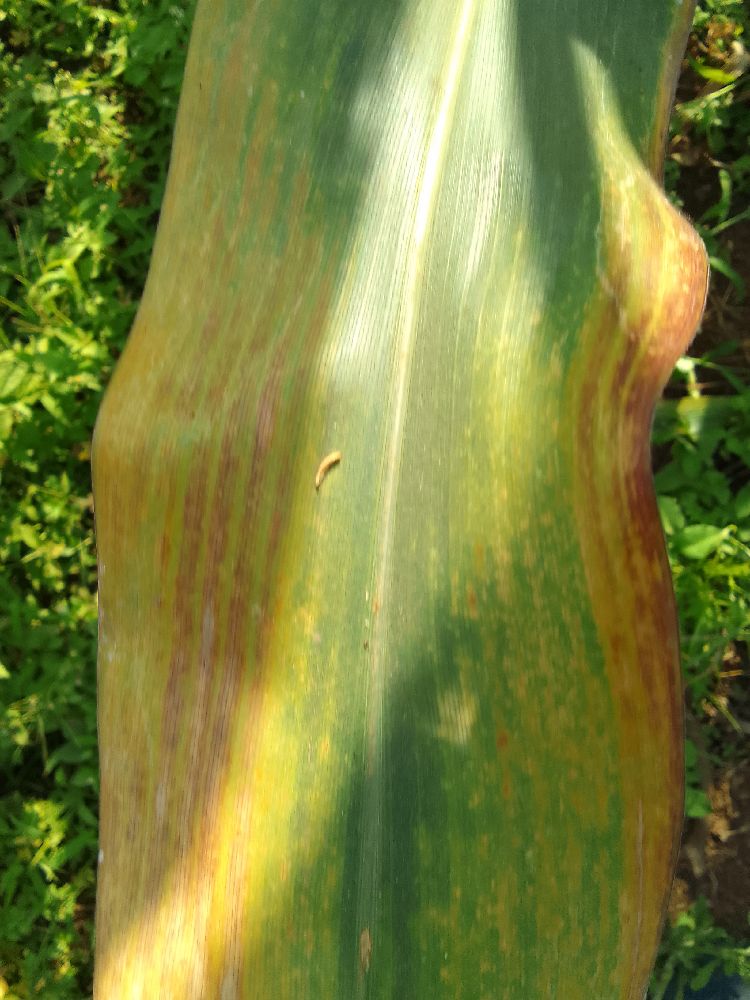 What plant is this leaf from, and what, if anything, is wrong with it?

maize, maize lethal necrosis
